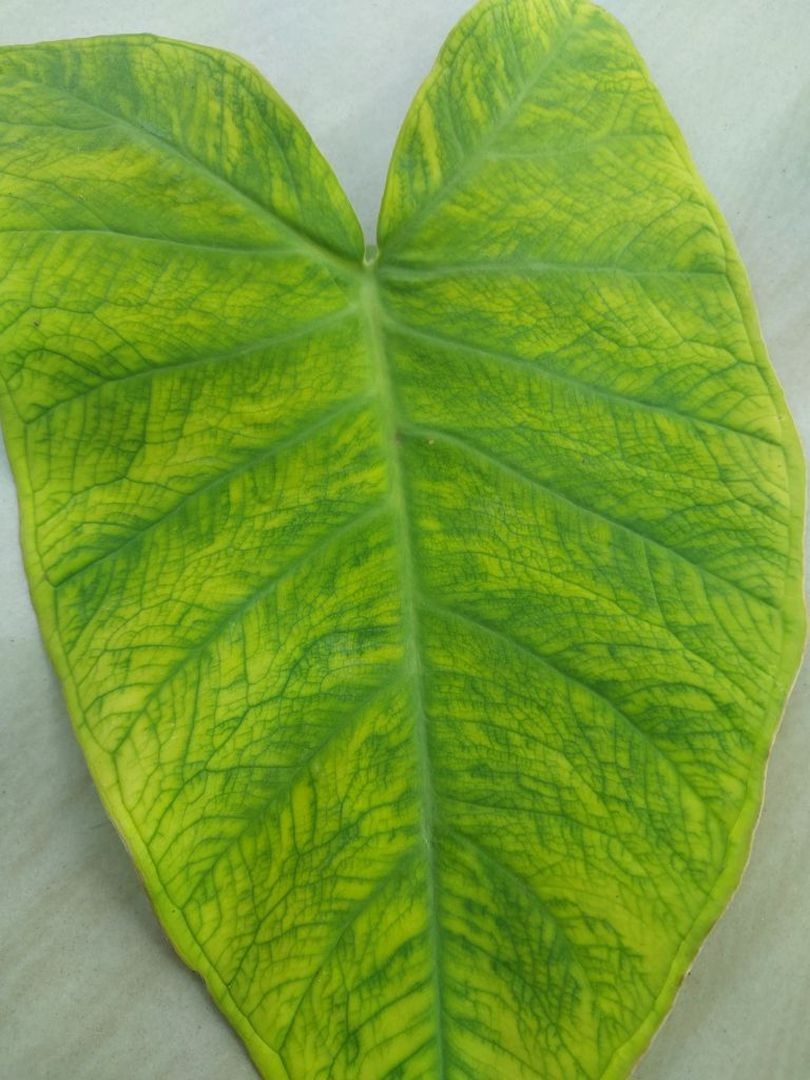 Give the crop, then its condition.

taro, mosaic
